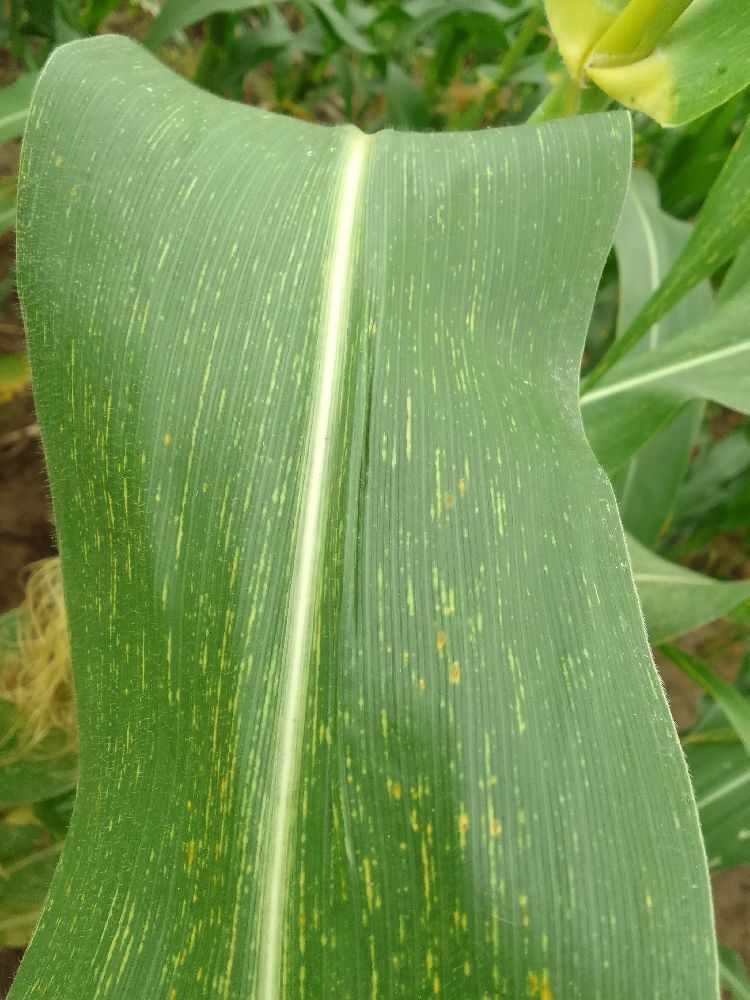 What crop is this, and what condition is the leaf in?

maize, maize streak virus
